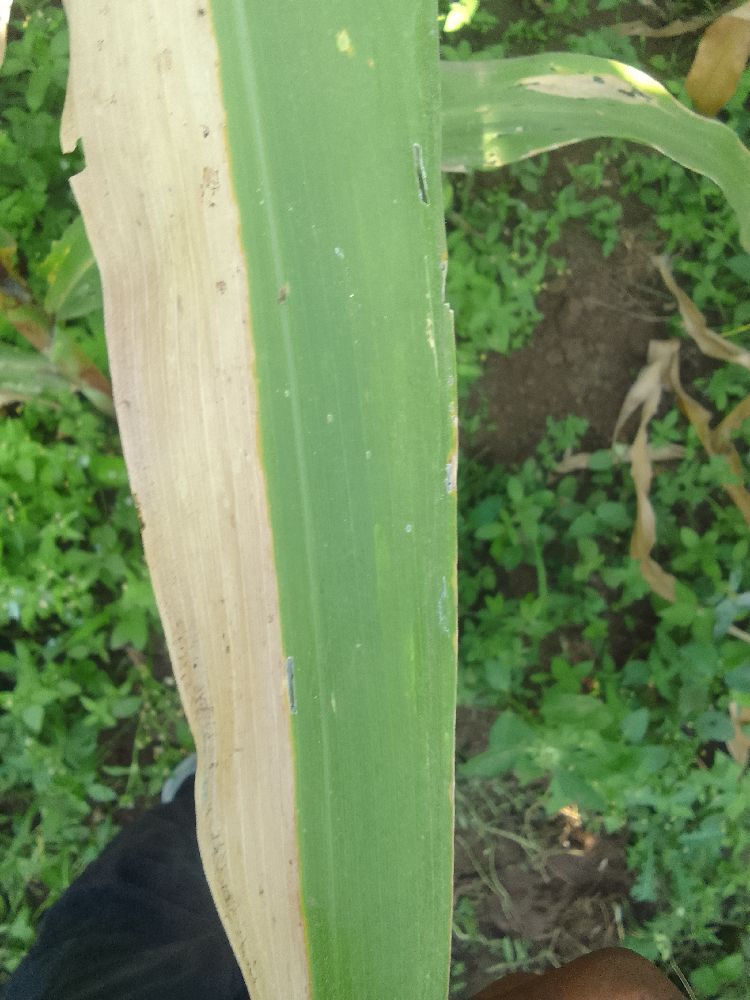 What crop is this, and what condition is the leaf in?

maize, maize lethal necrosis
